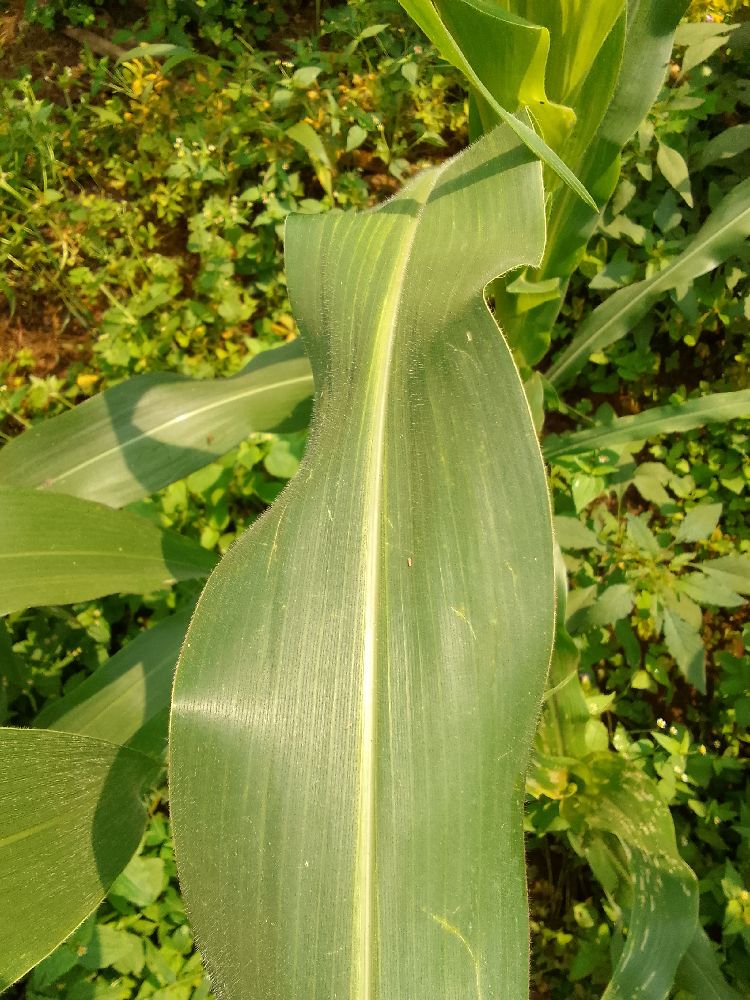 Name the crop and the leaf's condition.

maize, healthy
